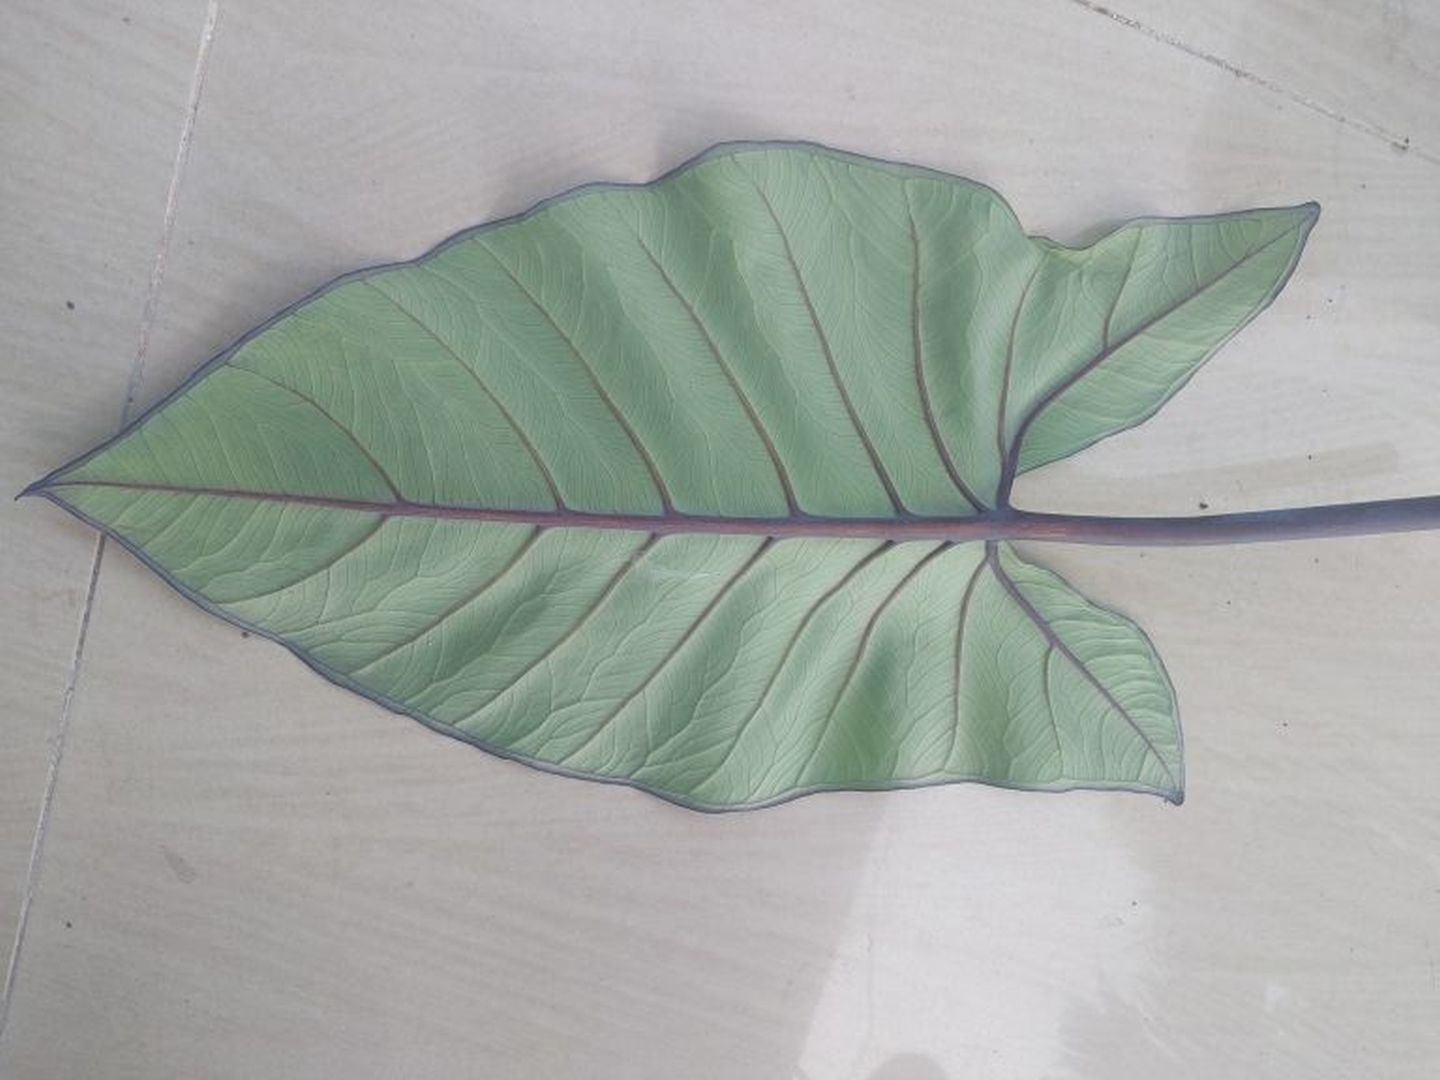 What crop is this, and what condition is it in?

taro, healthy
